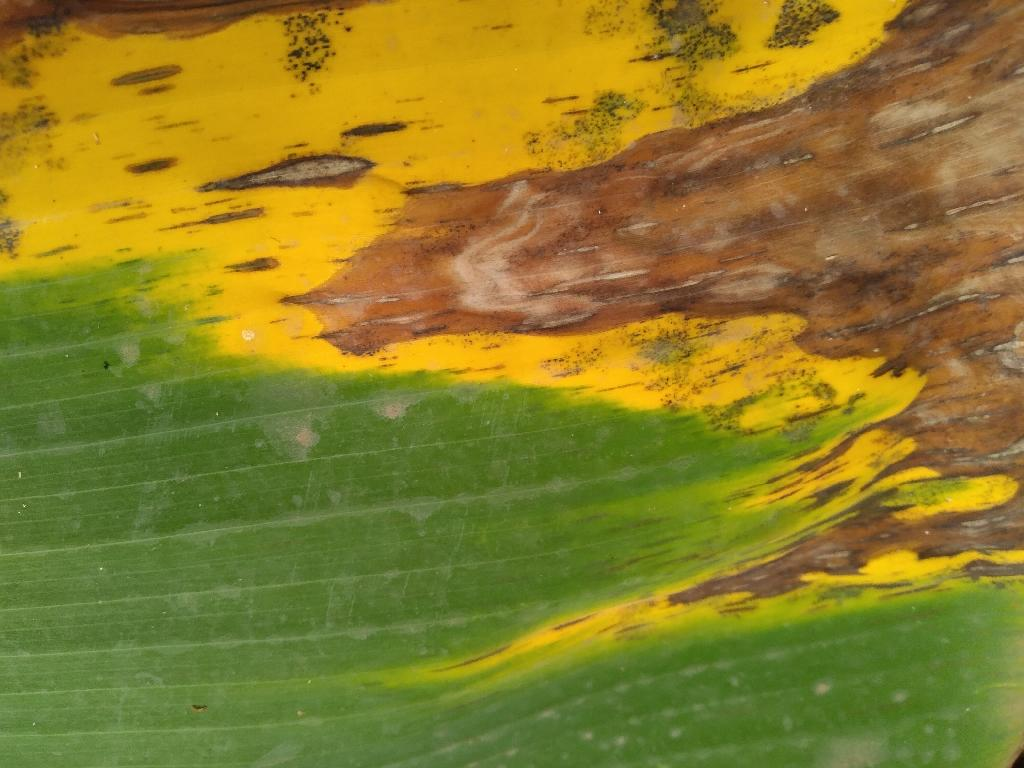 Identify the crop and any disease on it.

banana, black sigatoka
